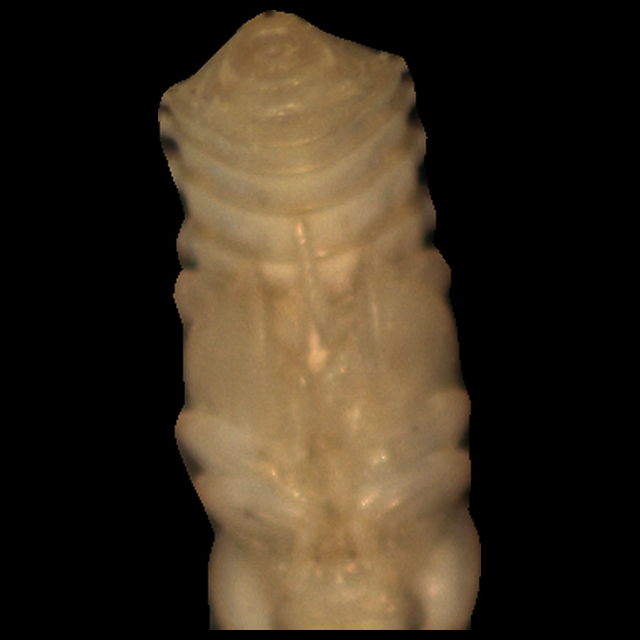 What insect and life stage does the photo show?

mealworm pupa
